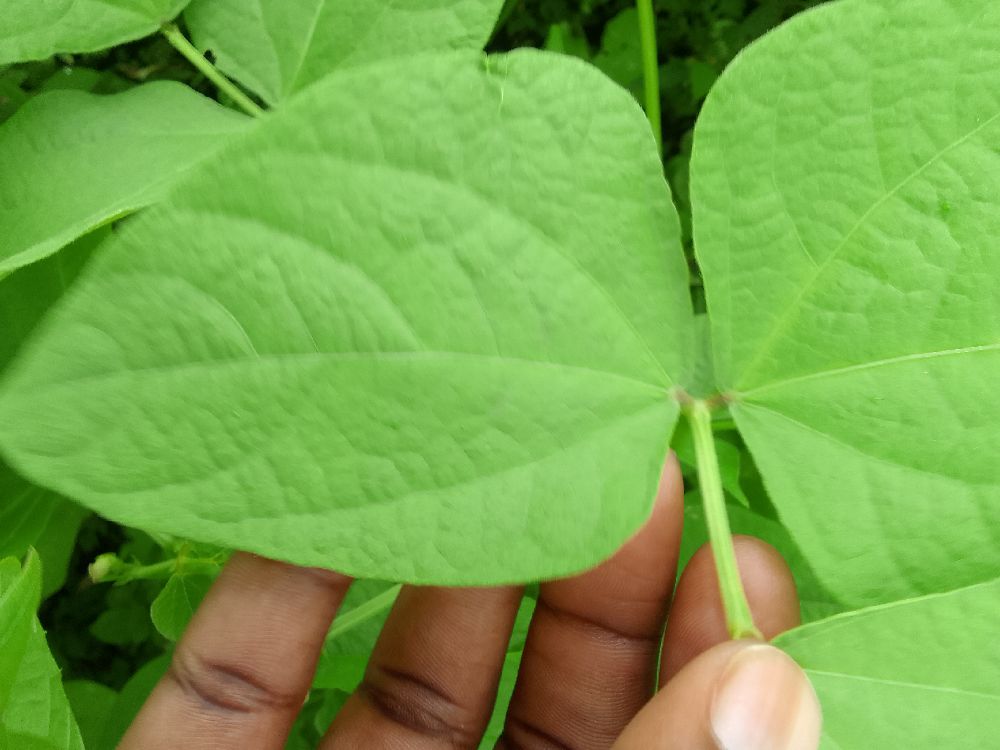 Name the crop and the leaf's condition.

common bean, healthy
